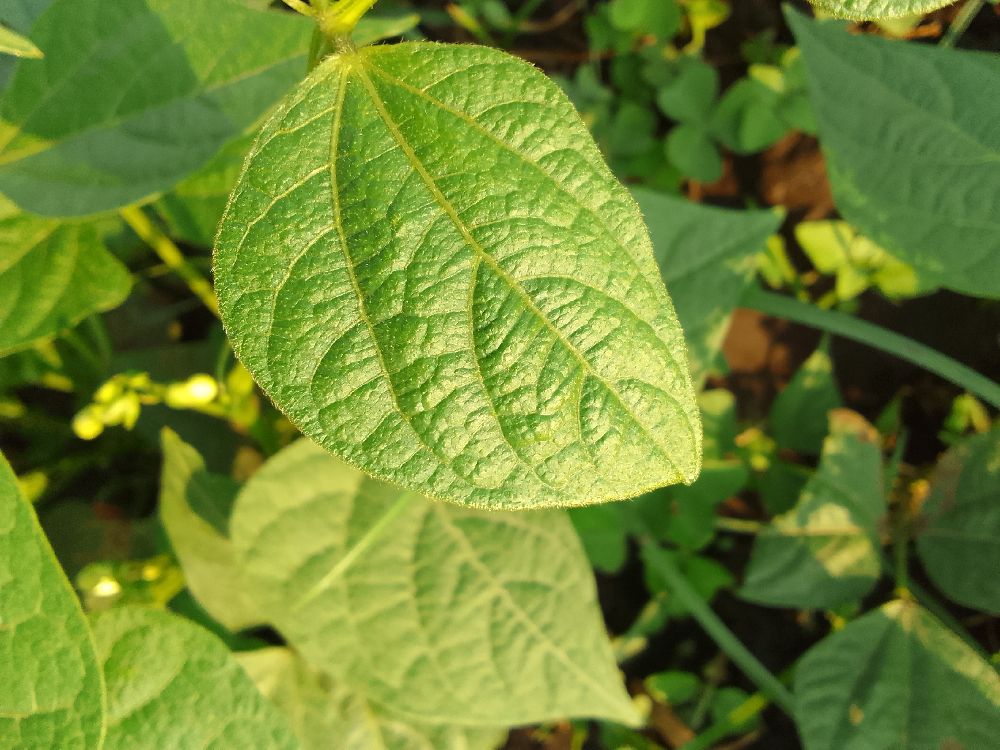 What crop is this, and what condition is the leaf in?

common bean, healthy
